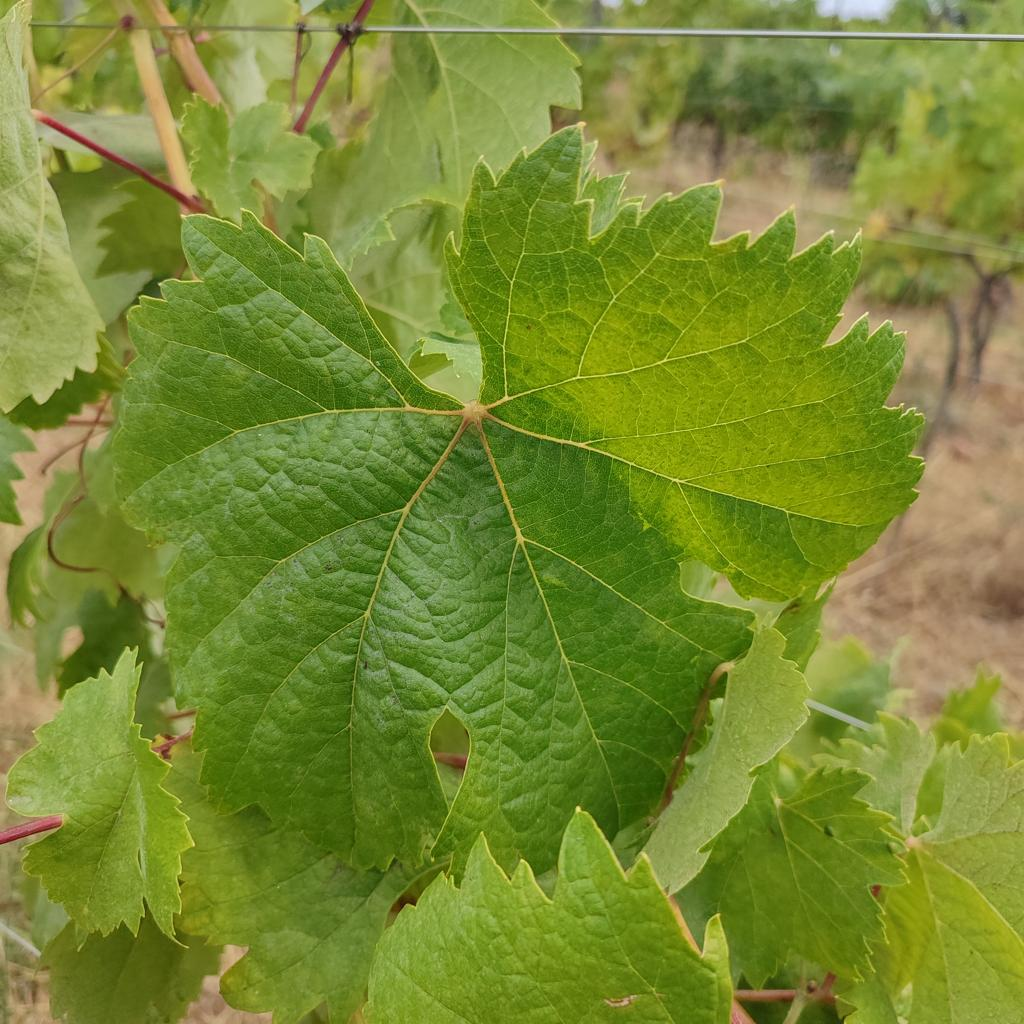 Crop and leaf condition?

grapevine, healthy
